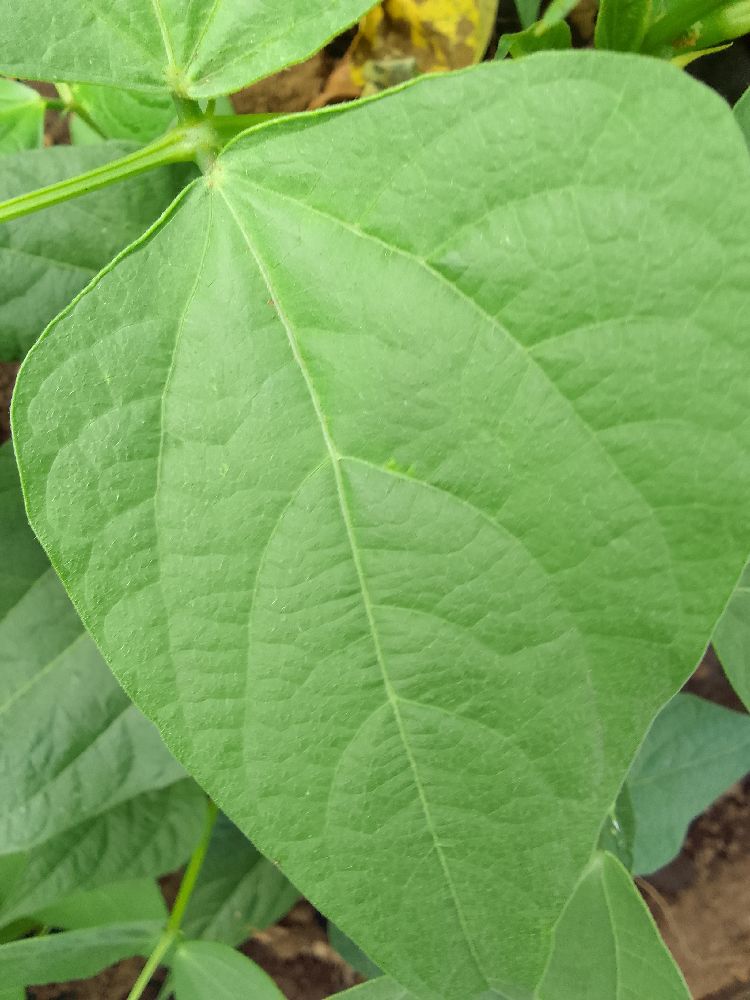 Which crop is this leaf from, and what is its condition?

common bean, healthy
